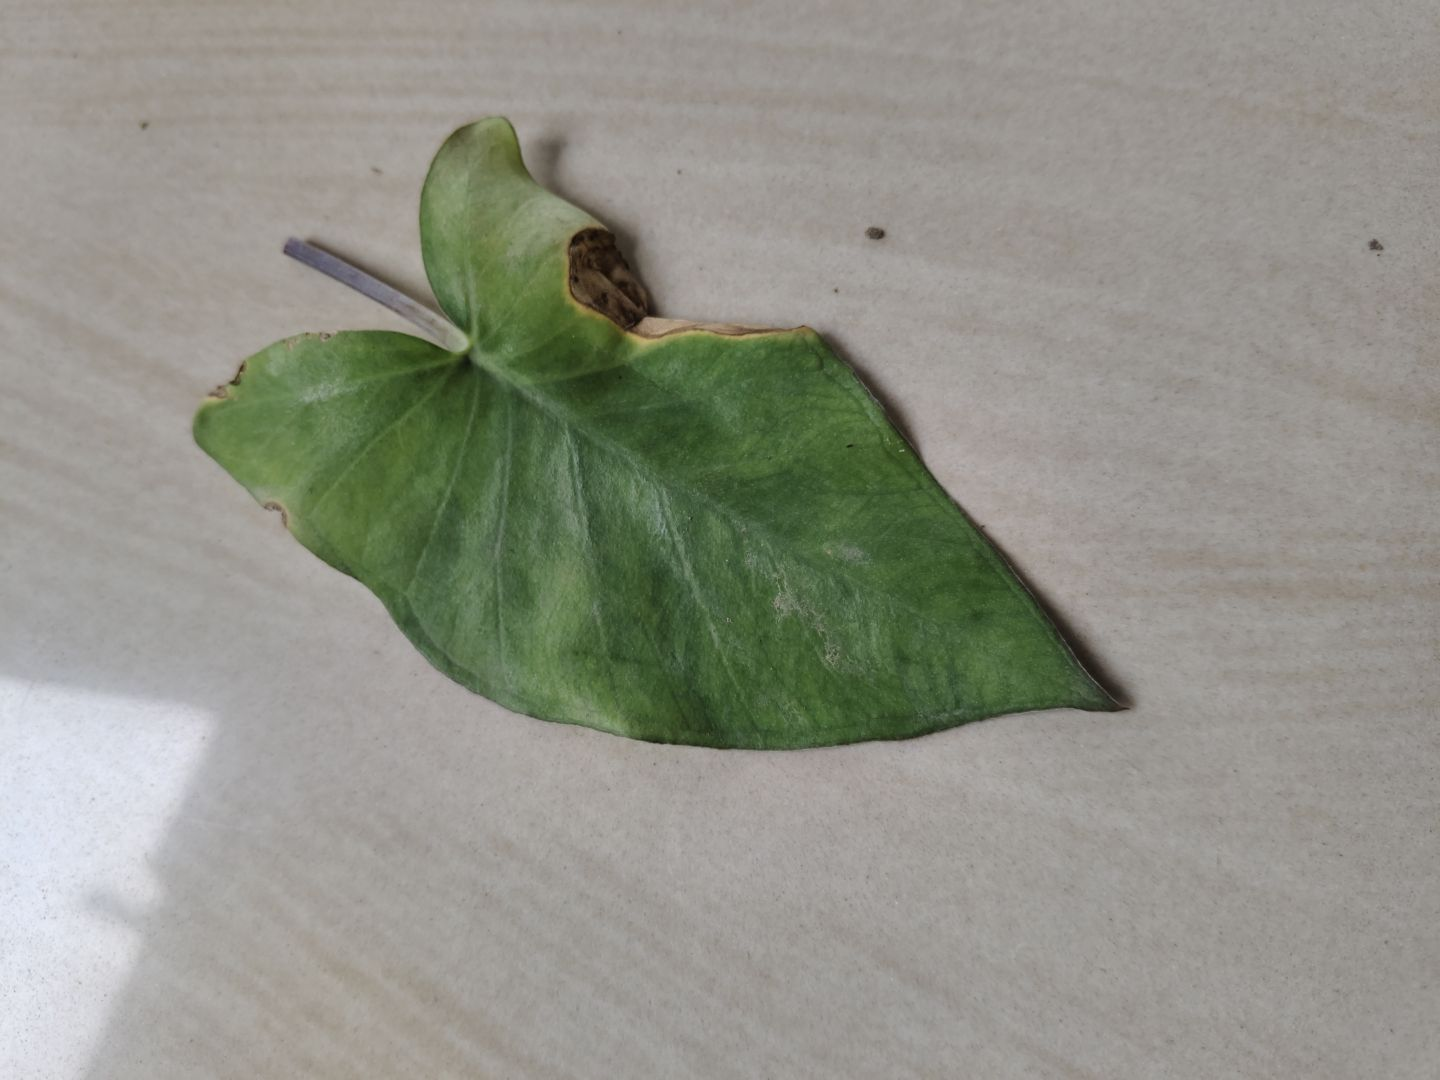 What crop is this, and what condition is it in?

taro, leaf blight
